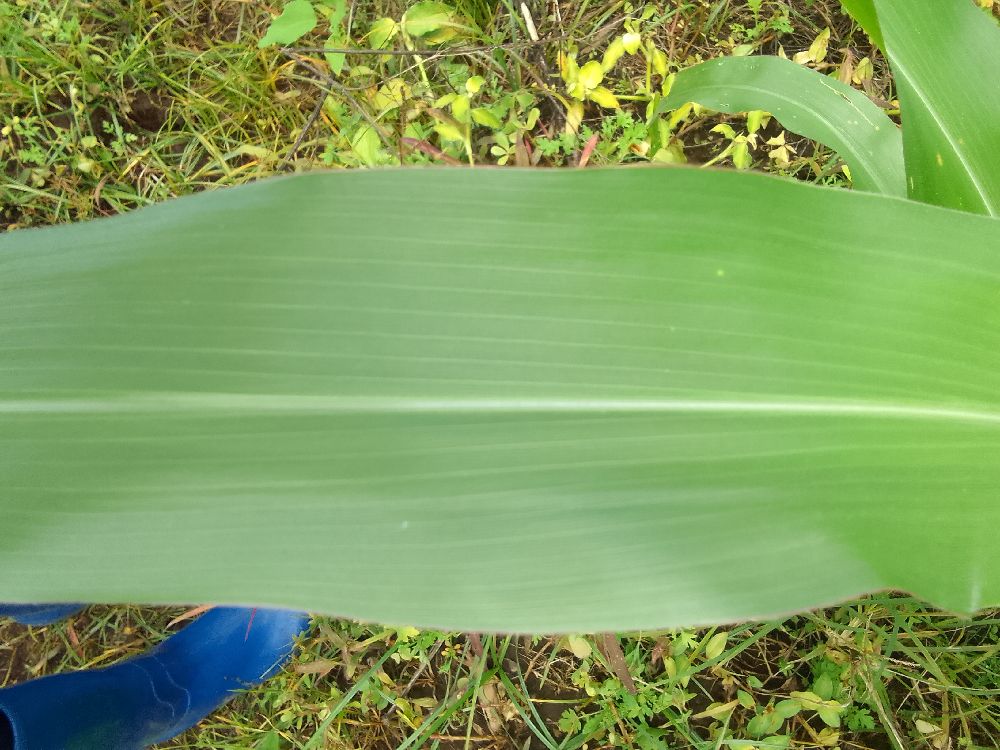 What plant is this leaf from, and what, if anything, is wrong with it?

maize, healthy
